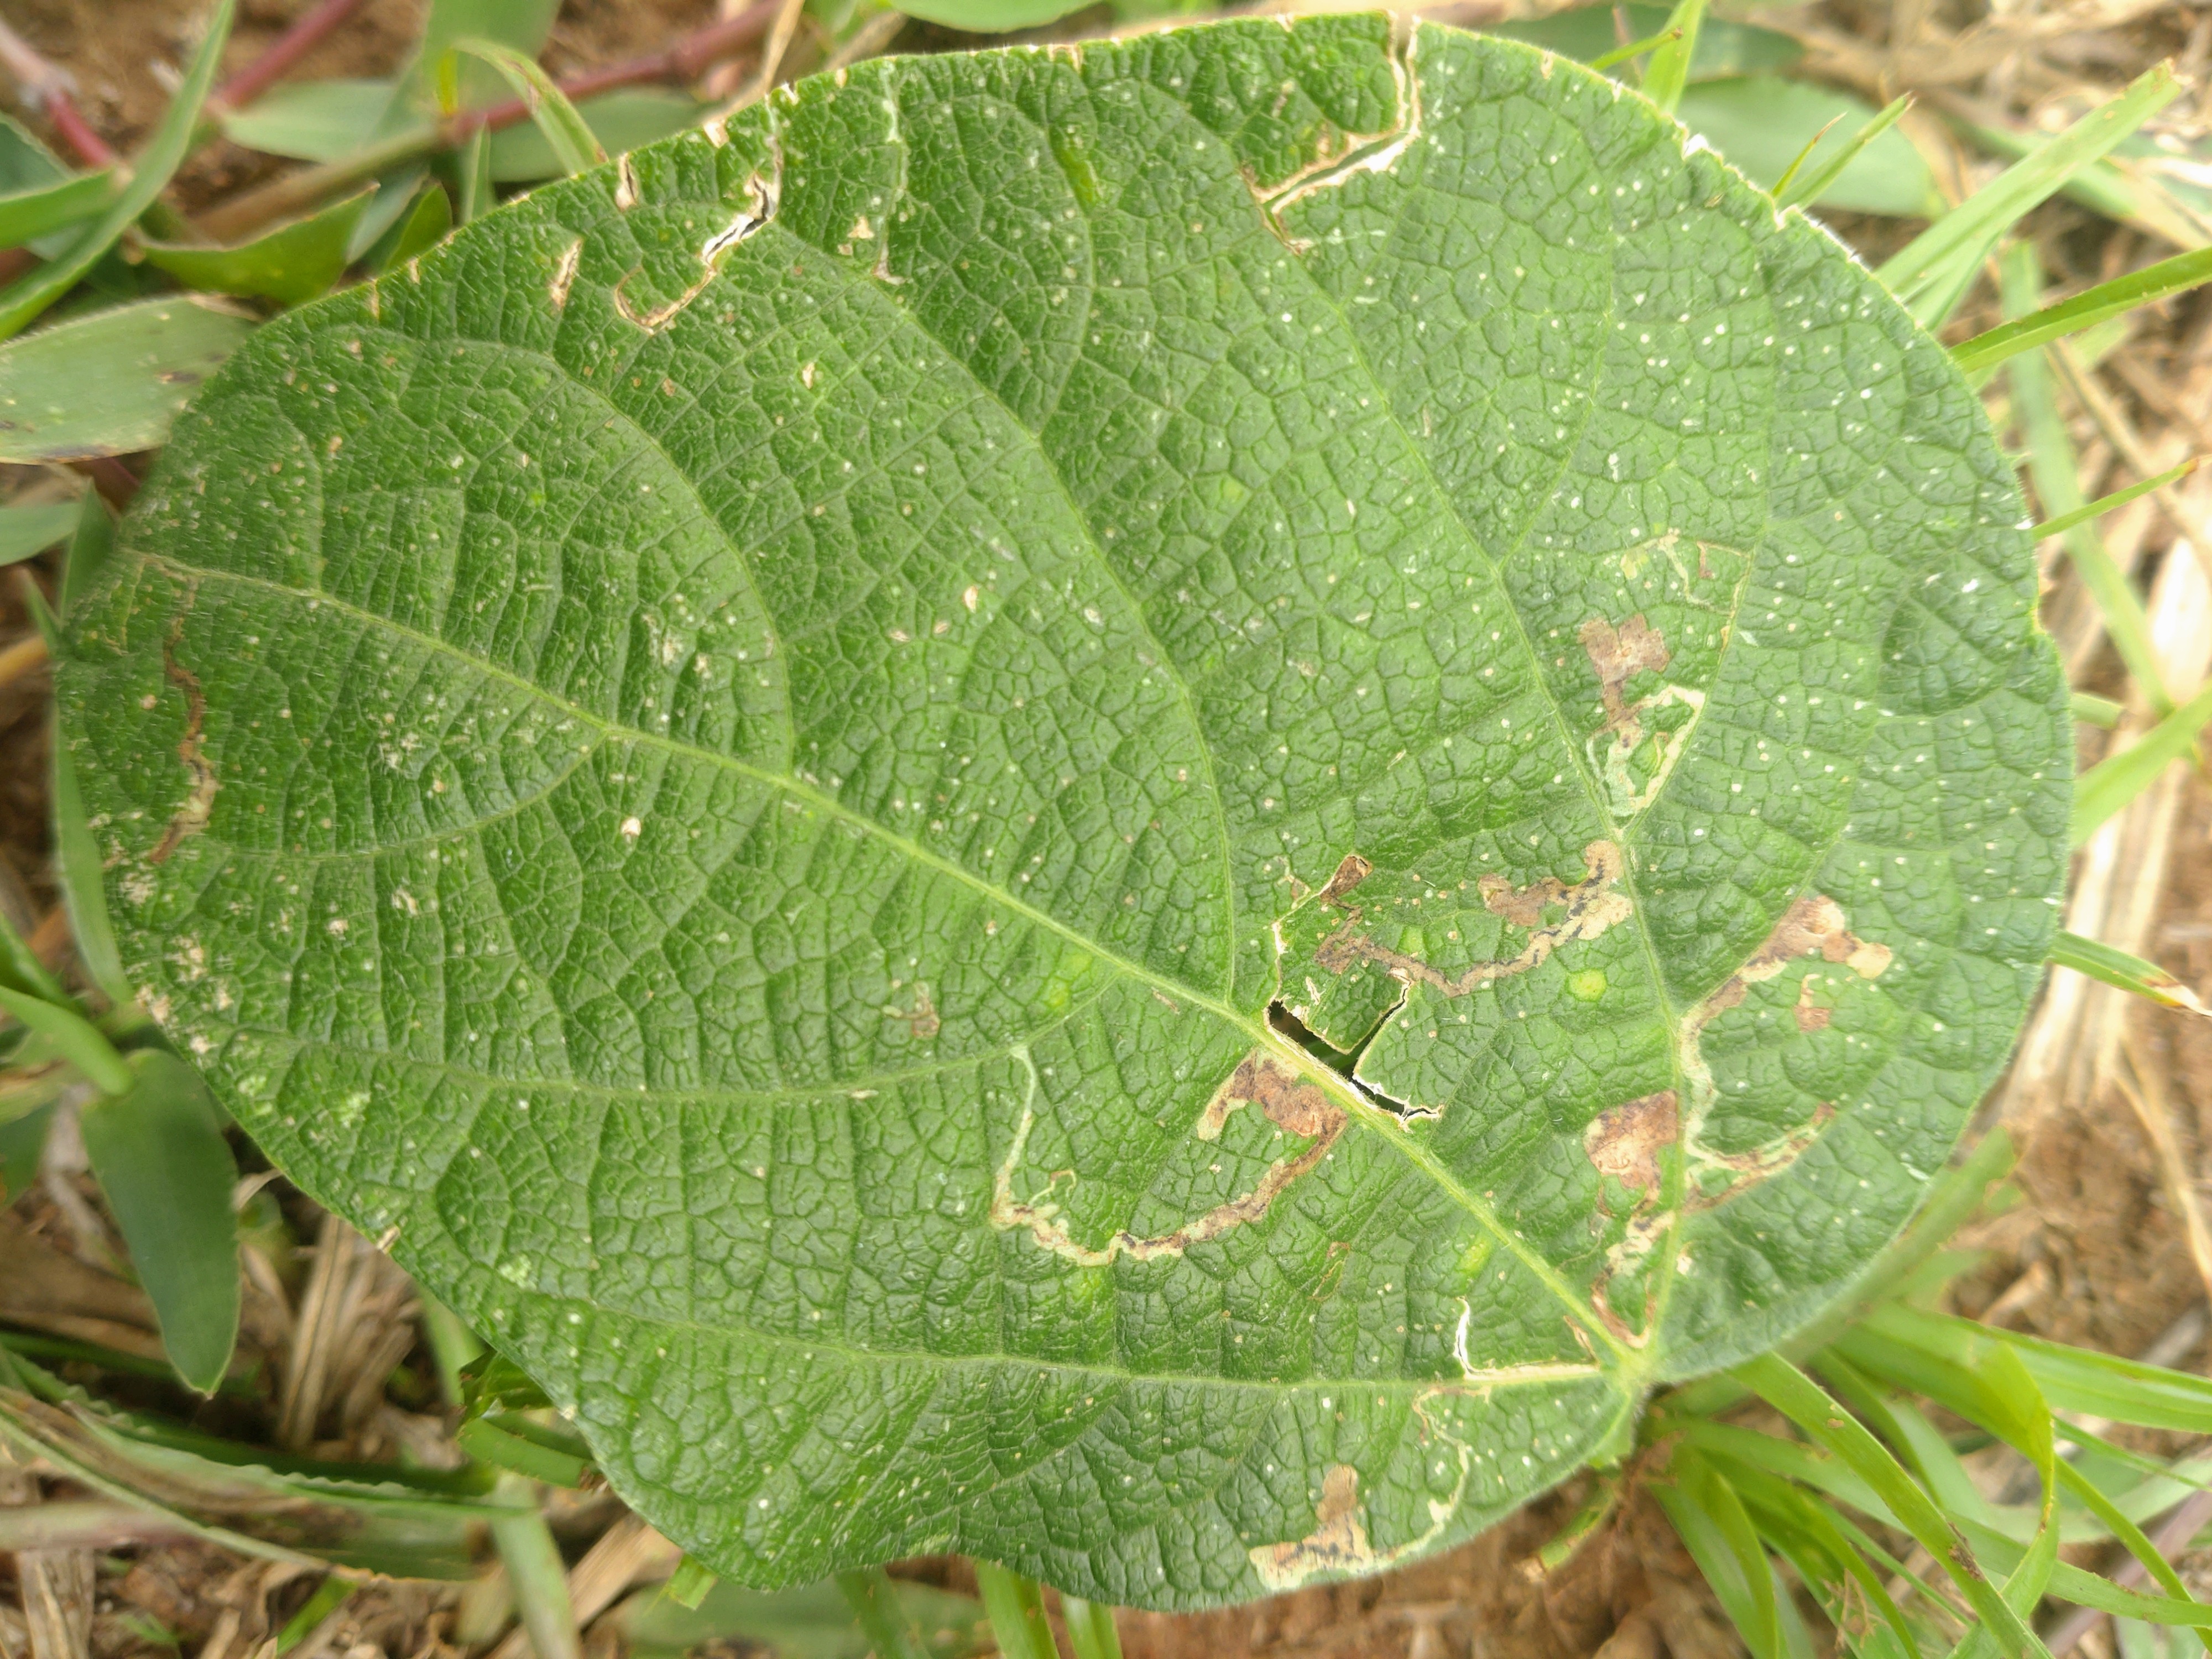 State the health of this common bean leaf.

anthracnose
